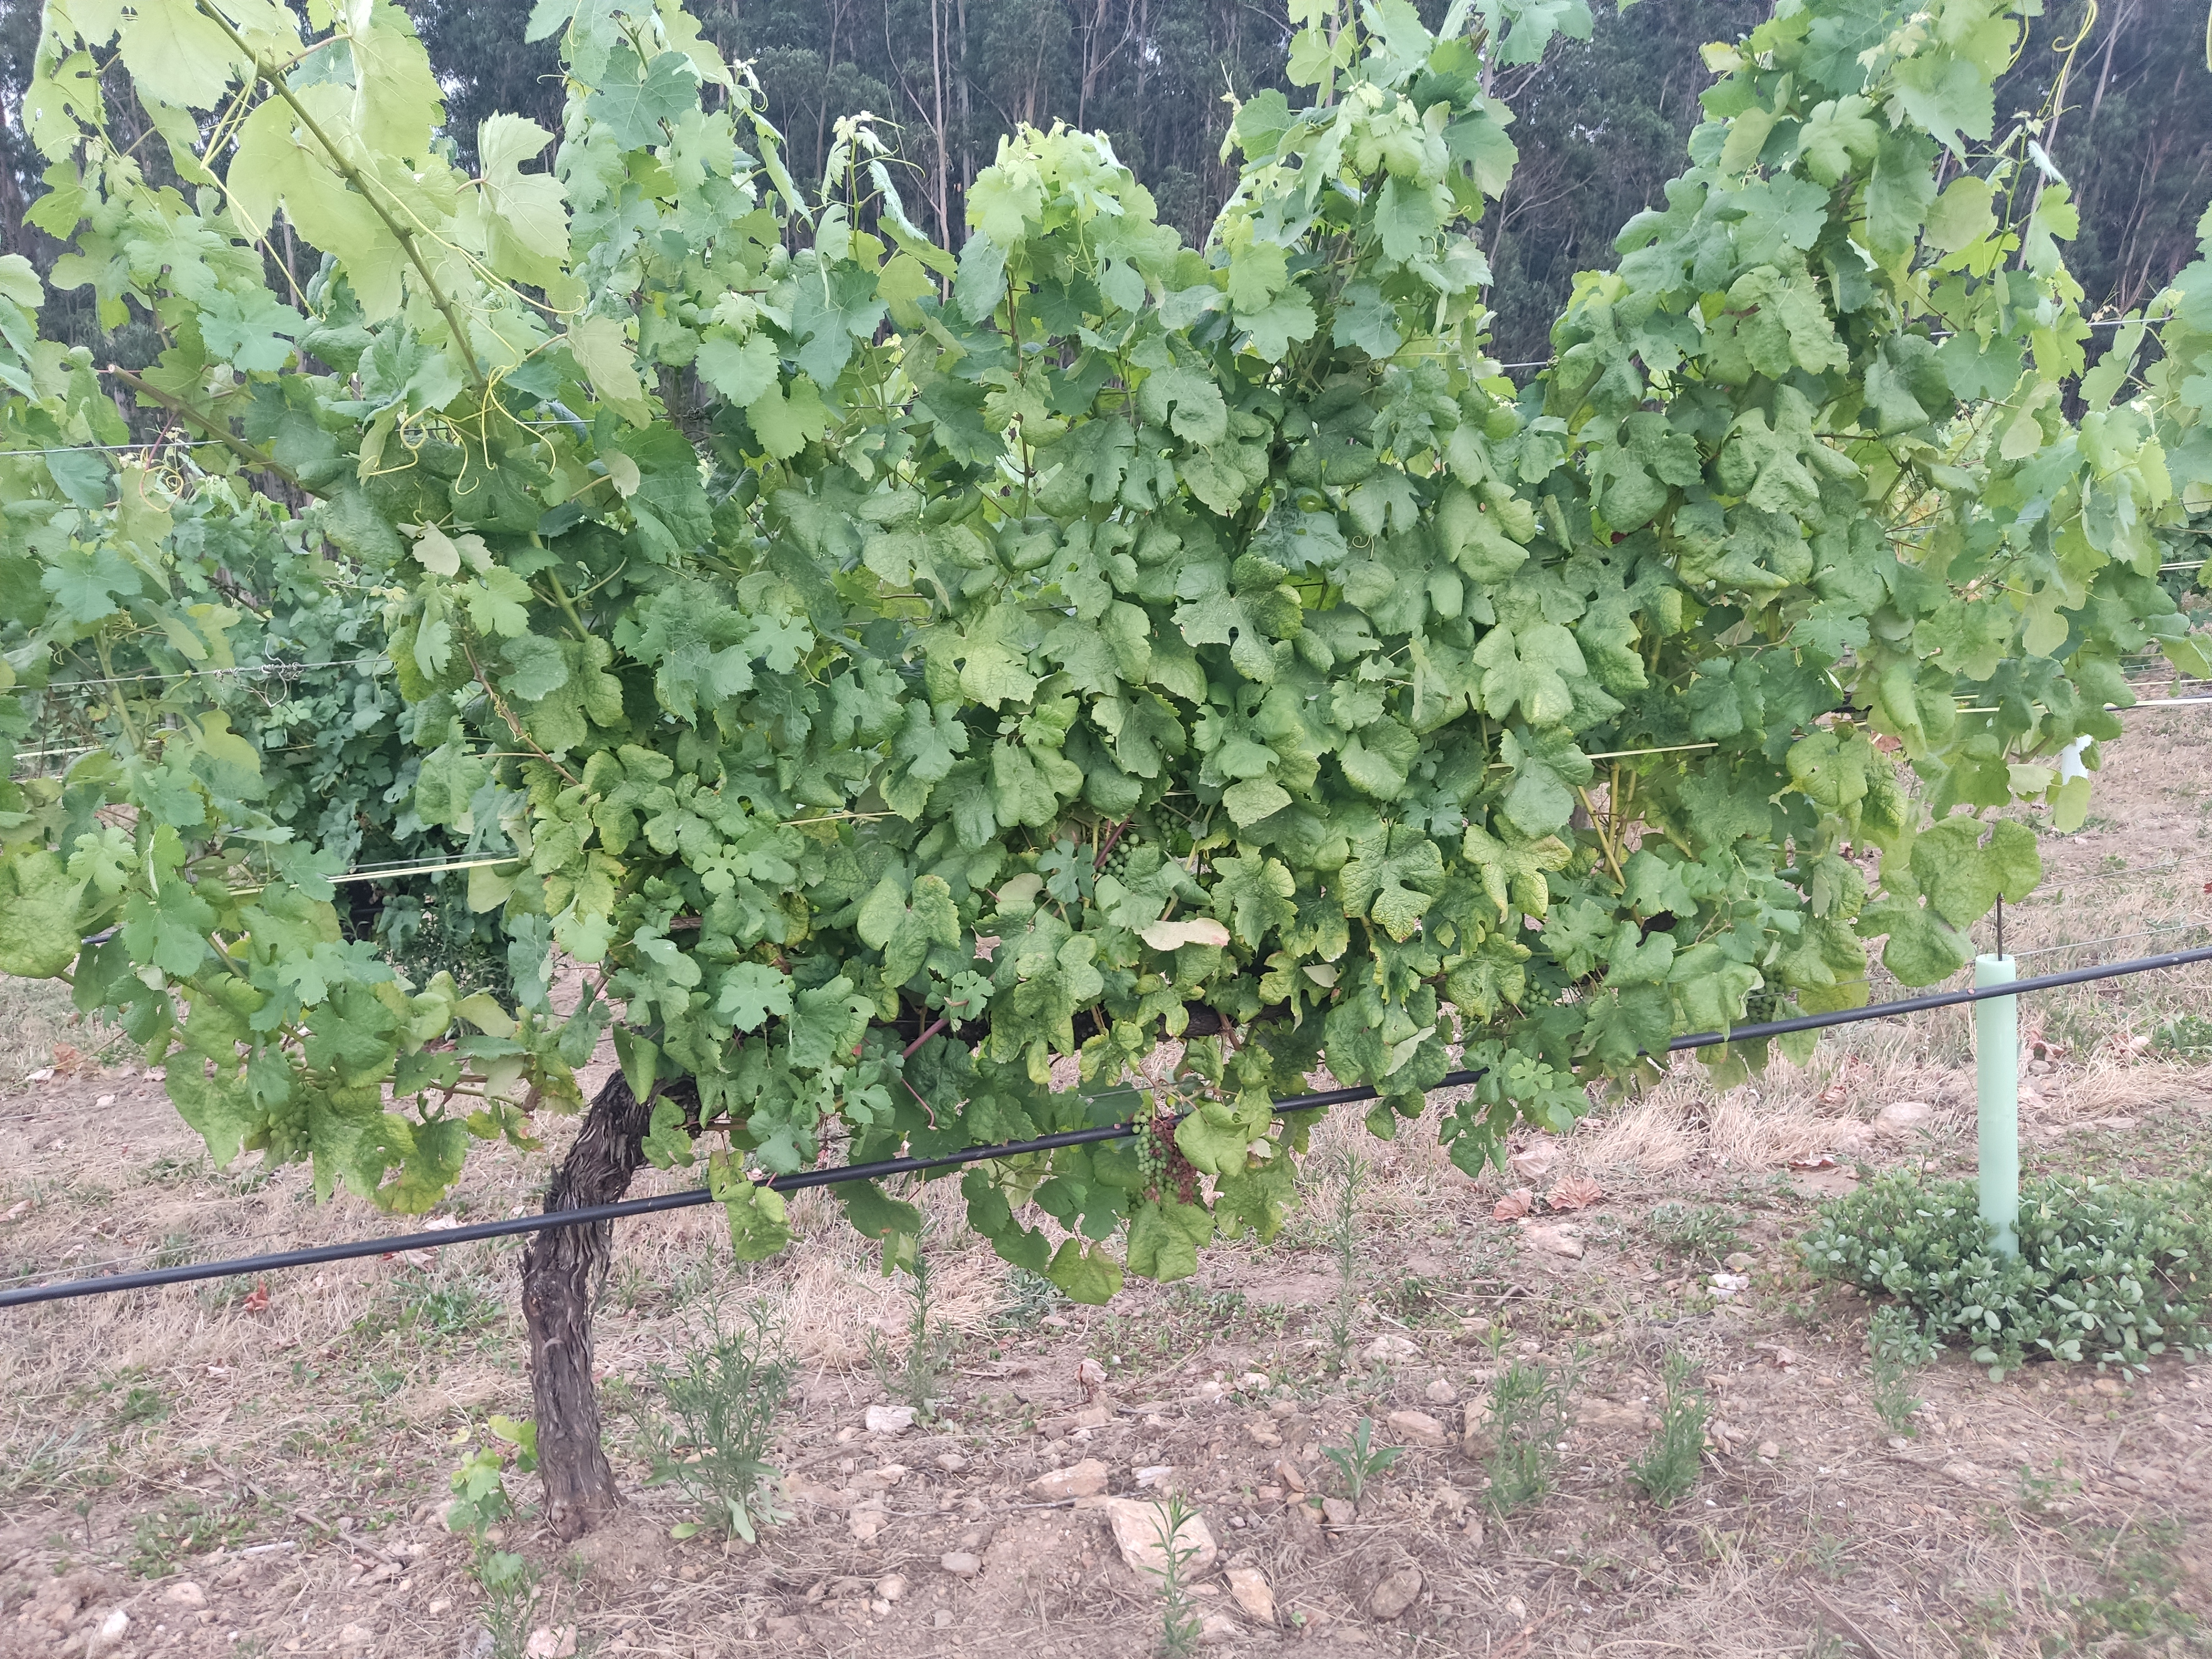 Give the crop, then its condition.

grapevine, not affected by esca disease
